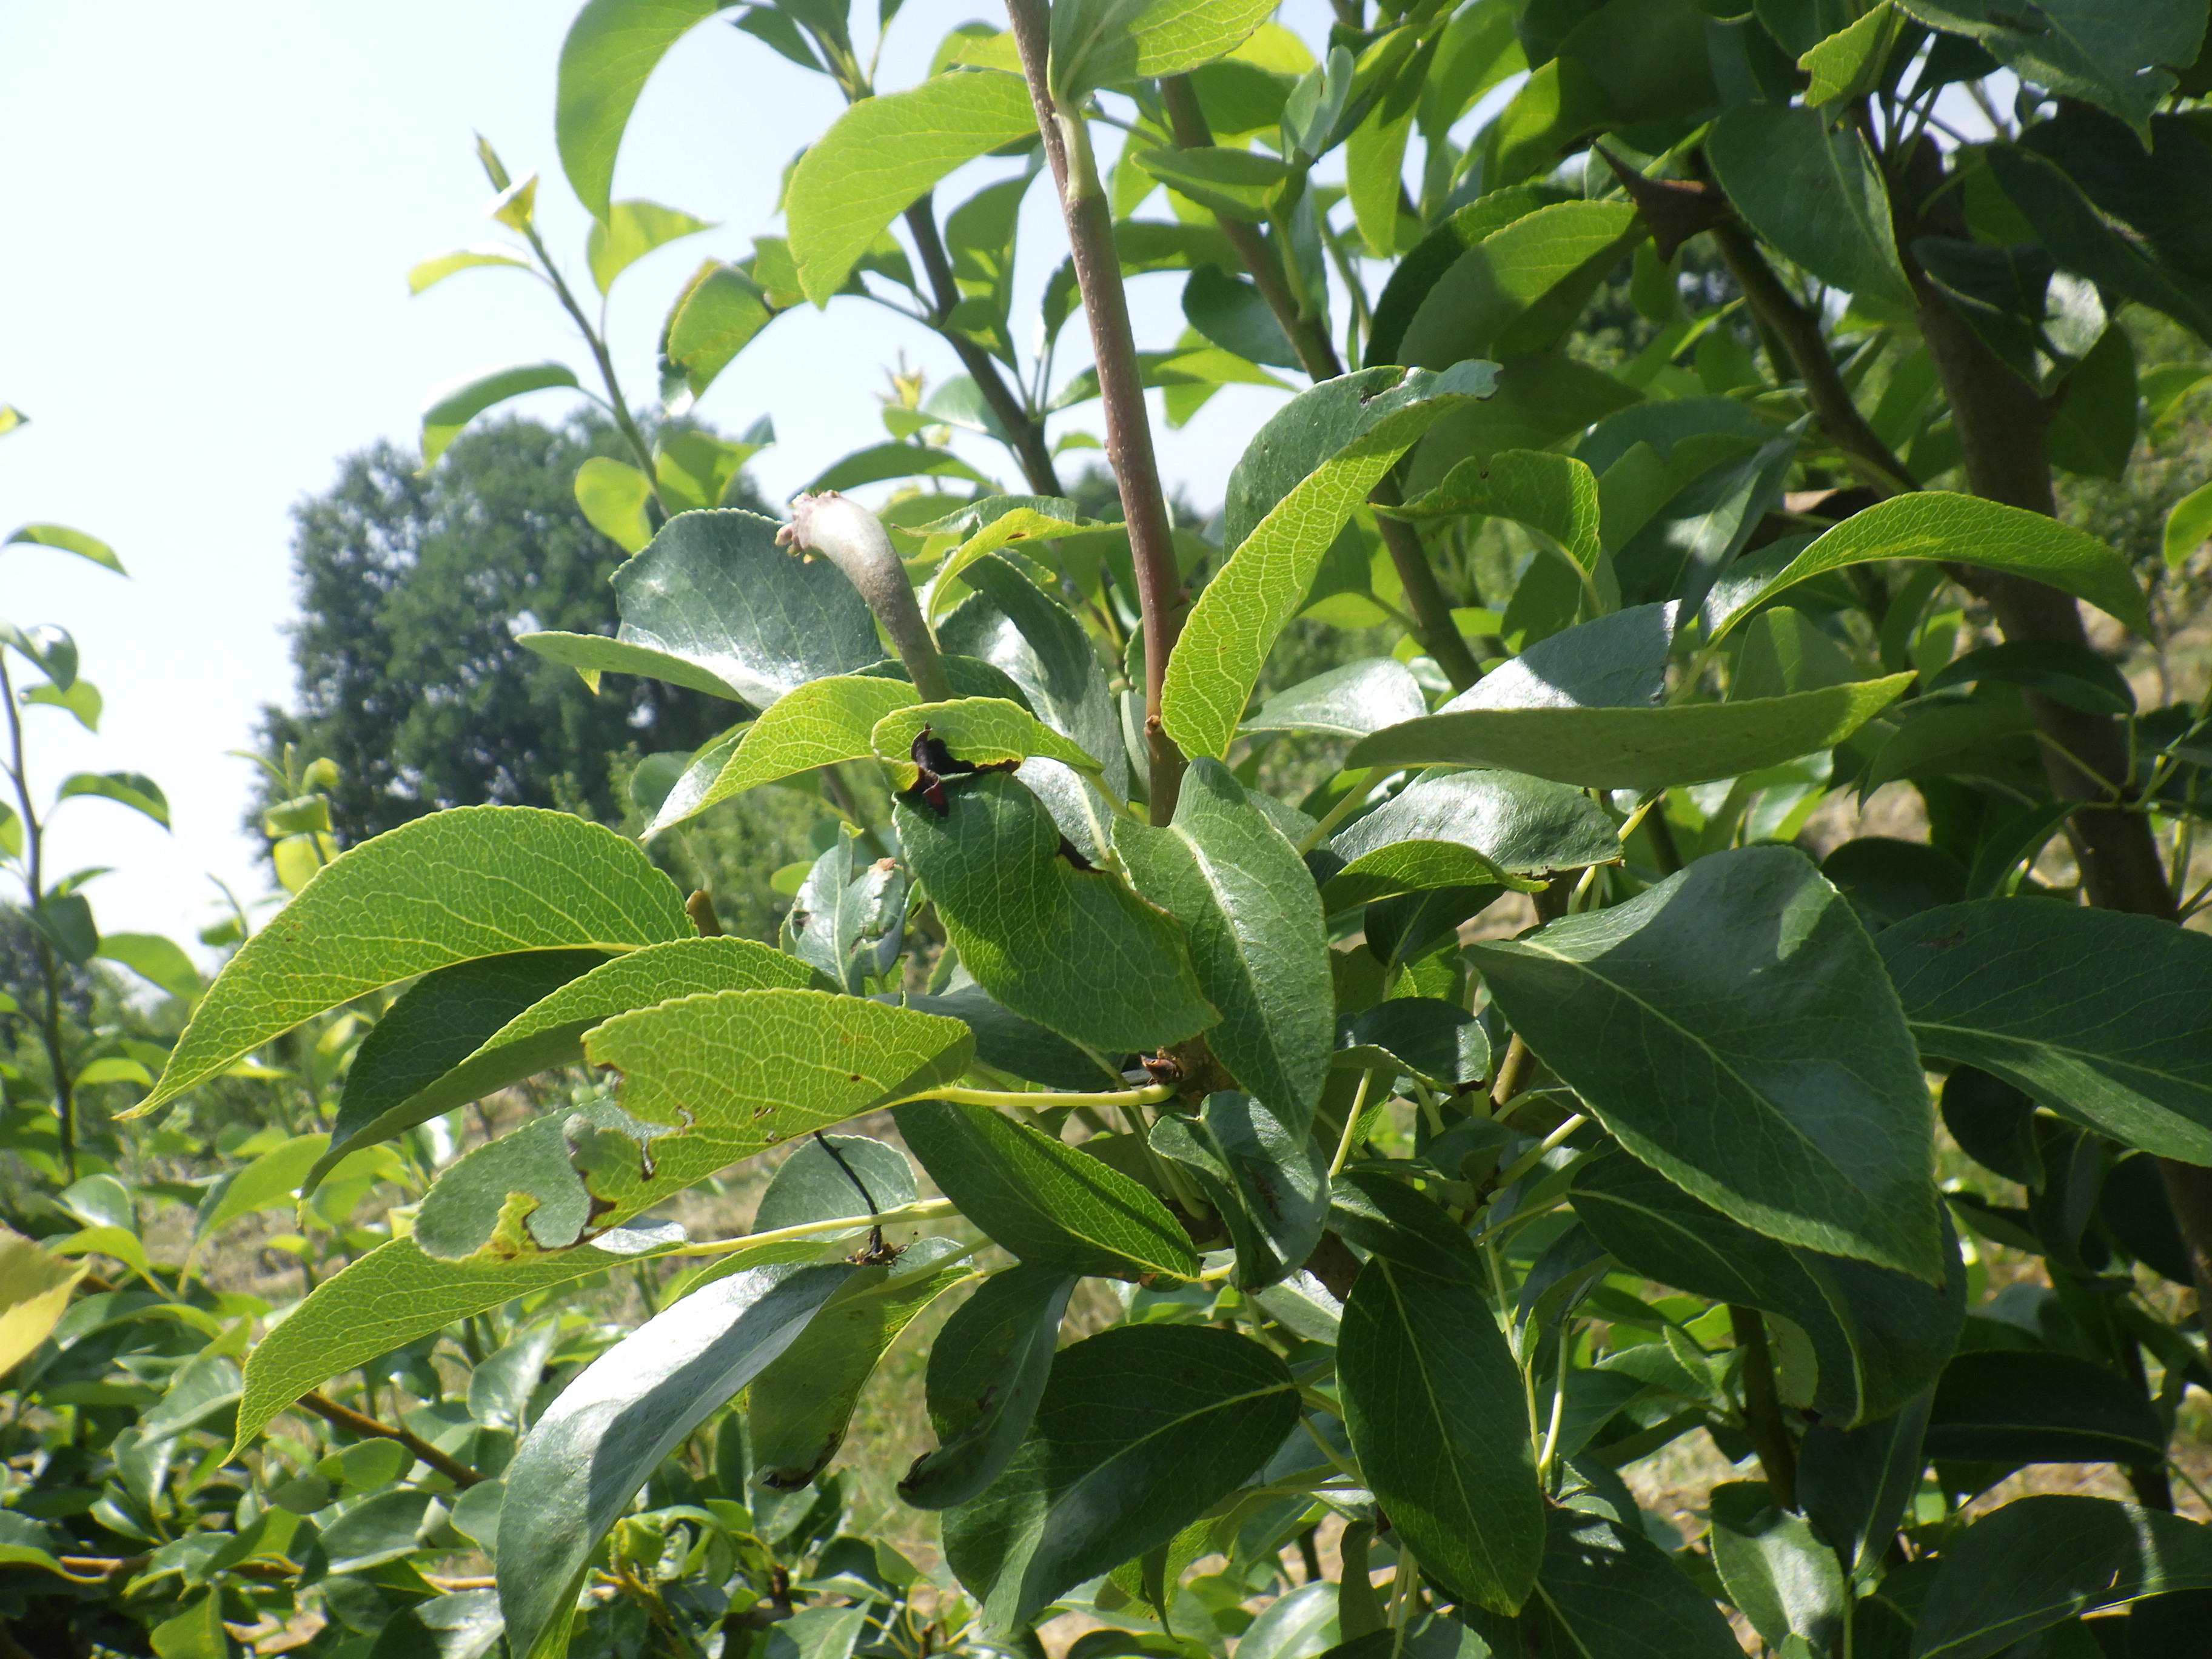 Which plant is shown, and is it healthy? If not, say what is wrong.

pear, mechanical damage
